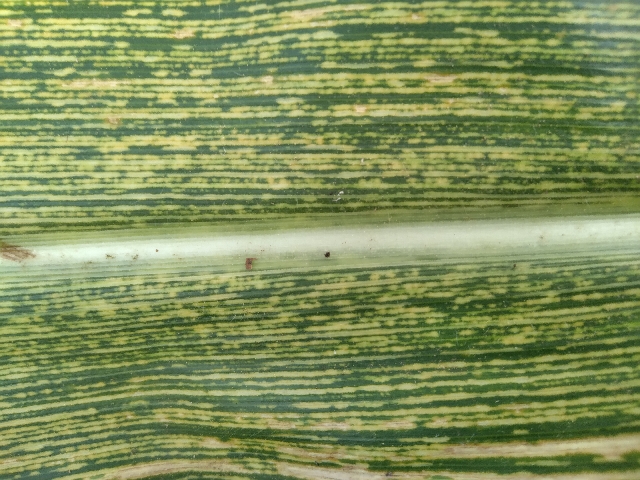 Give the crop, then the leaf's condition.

maize, maize streak virus
